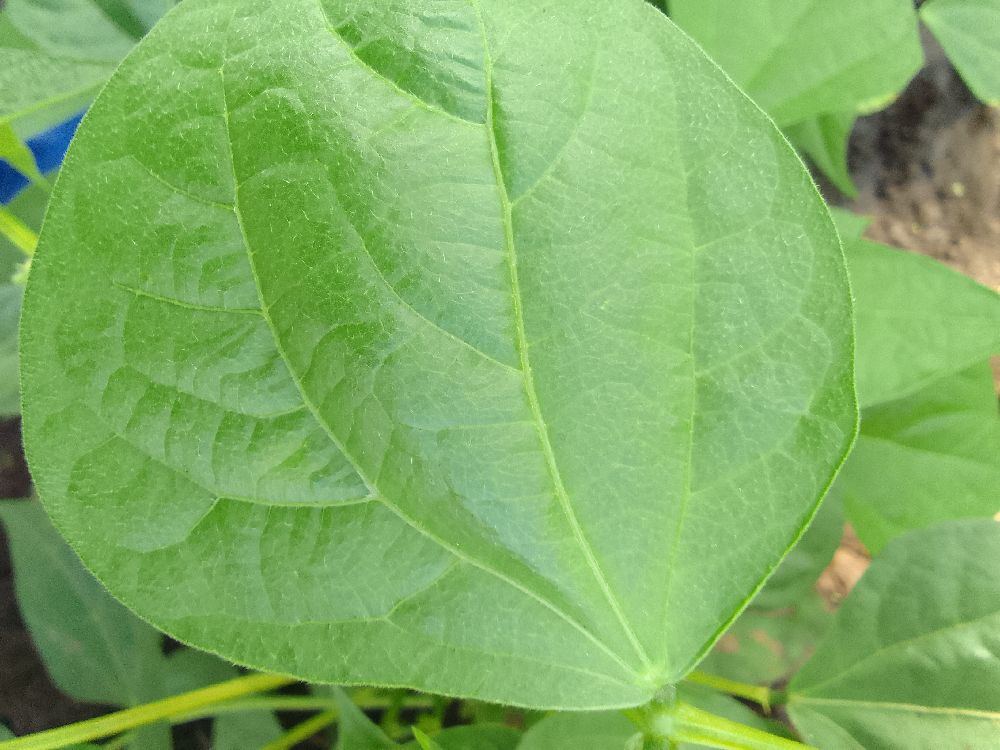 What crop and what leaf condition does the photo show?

common bean, healthy
